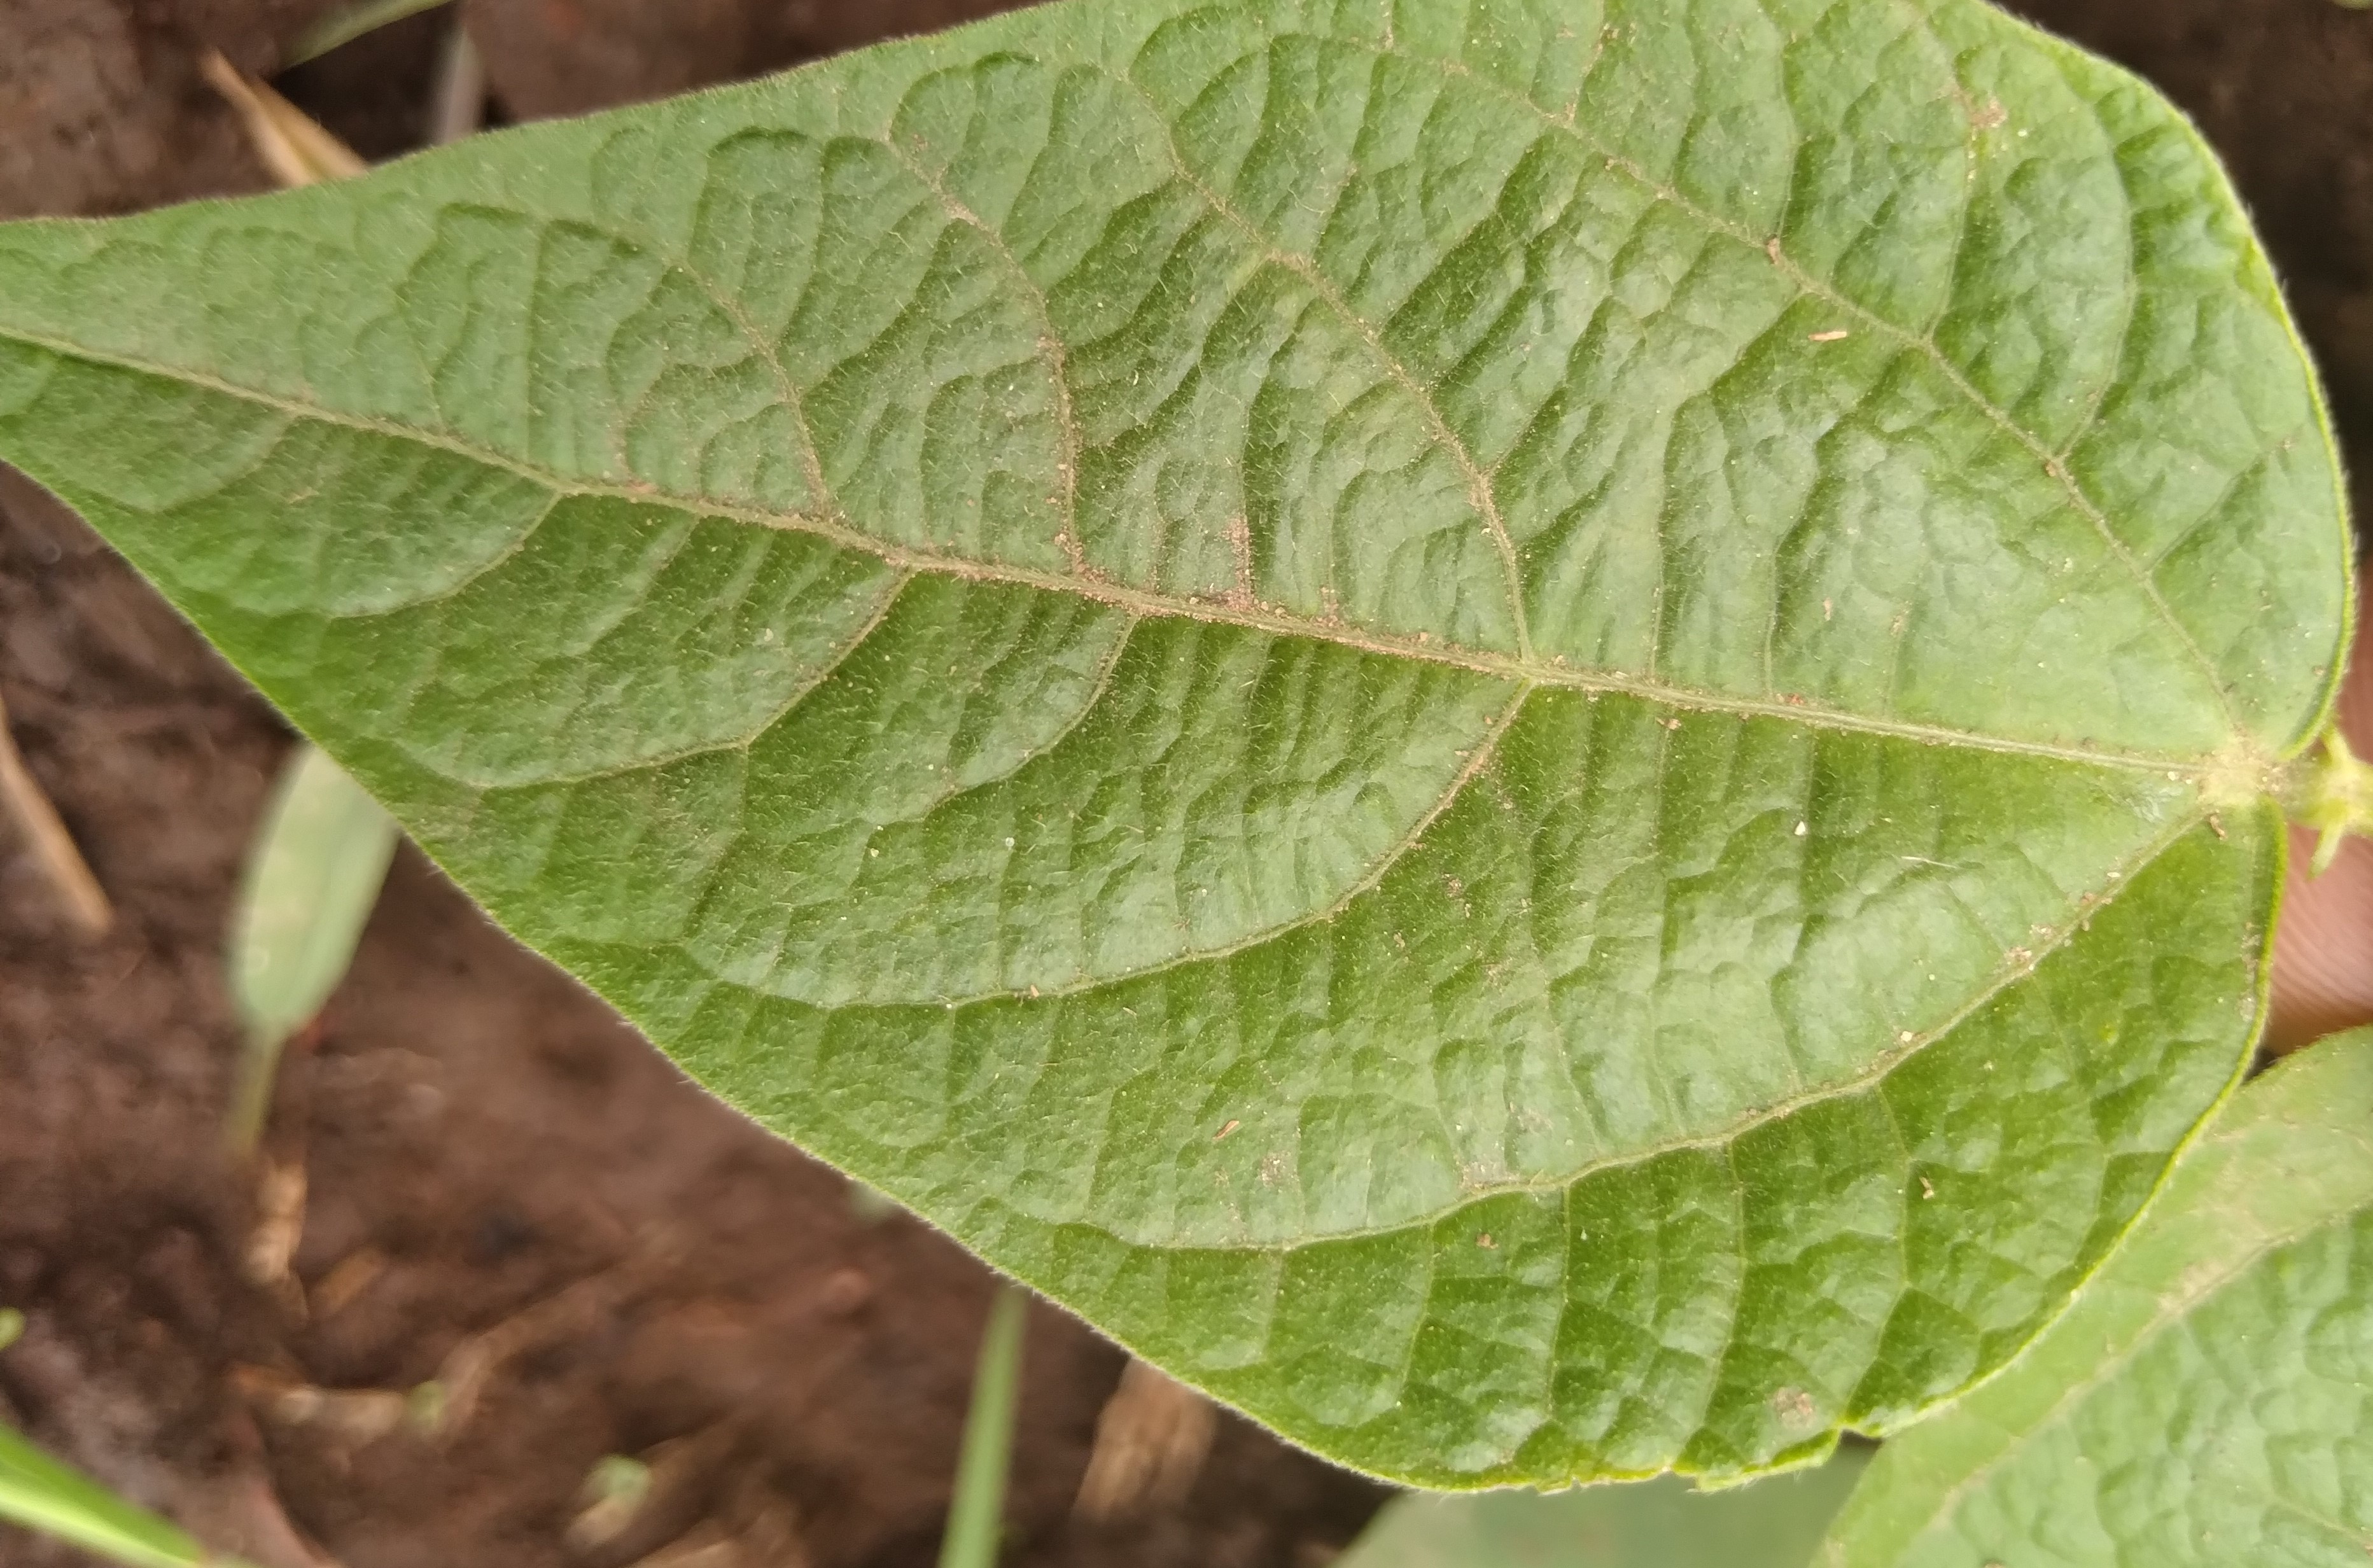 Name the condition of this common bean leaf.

healthy
